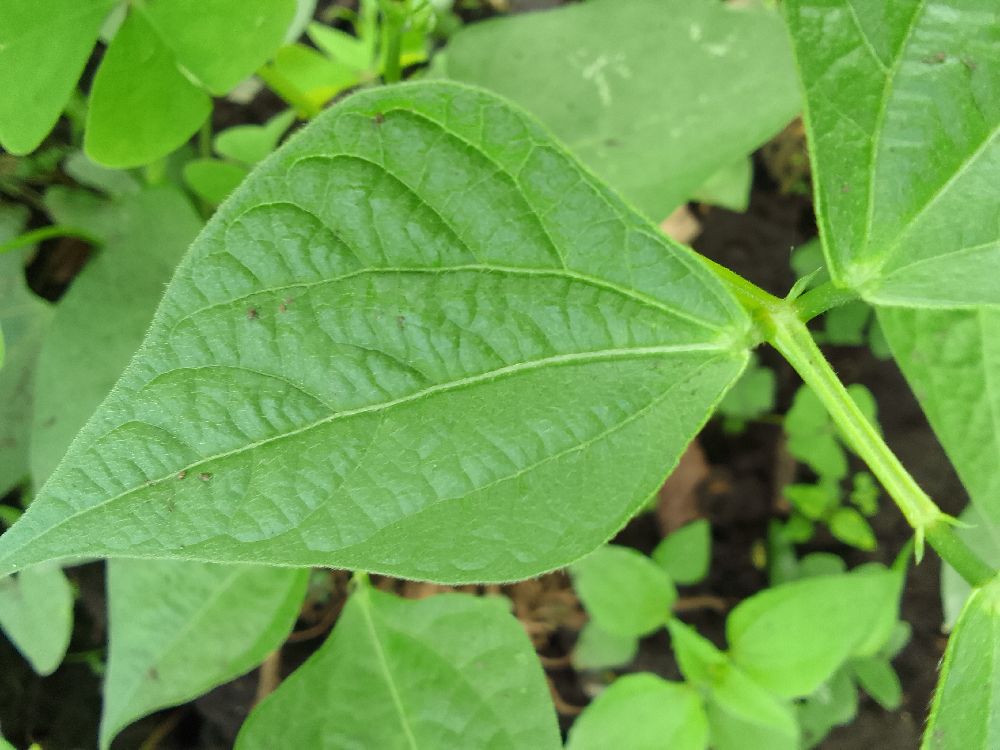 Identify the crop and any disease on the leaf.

common bean, healthy
